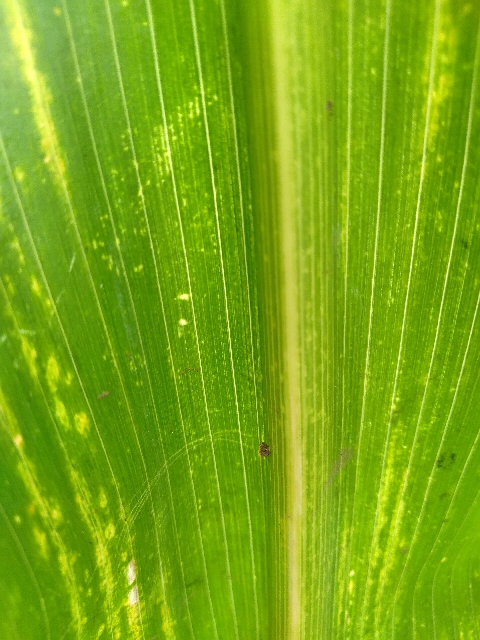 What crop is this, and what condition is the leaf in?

maize, maize lethal necrosis
